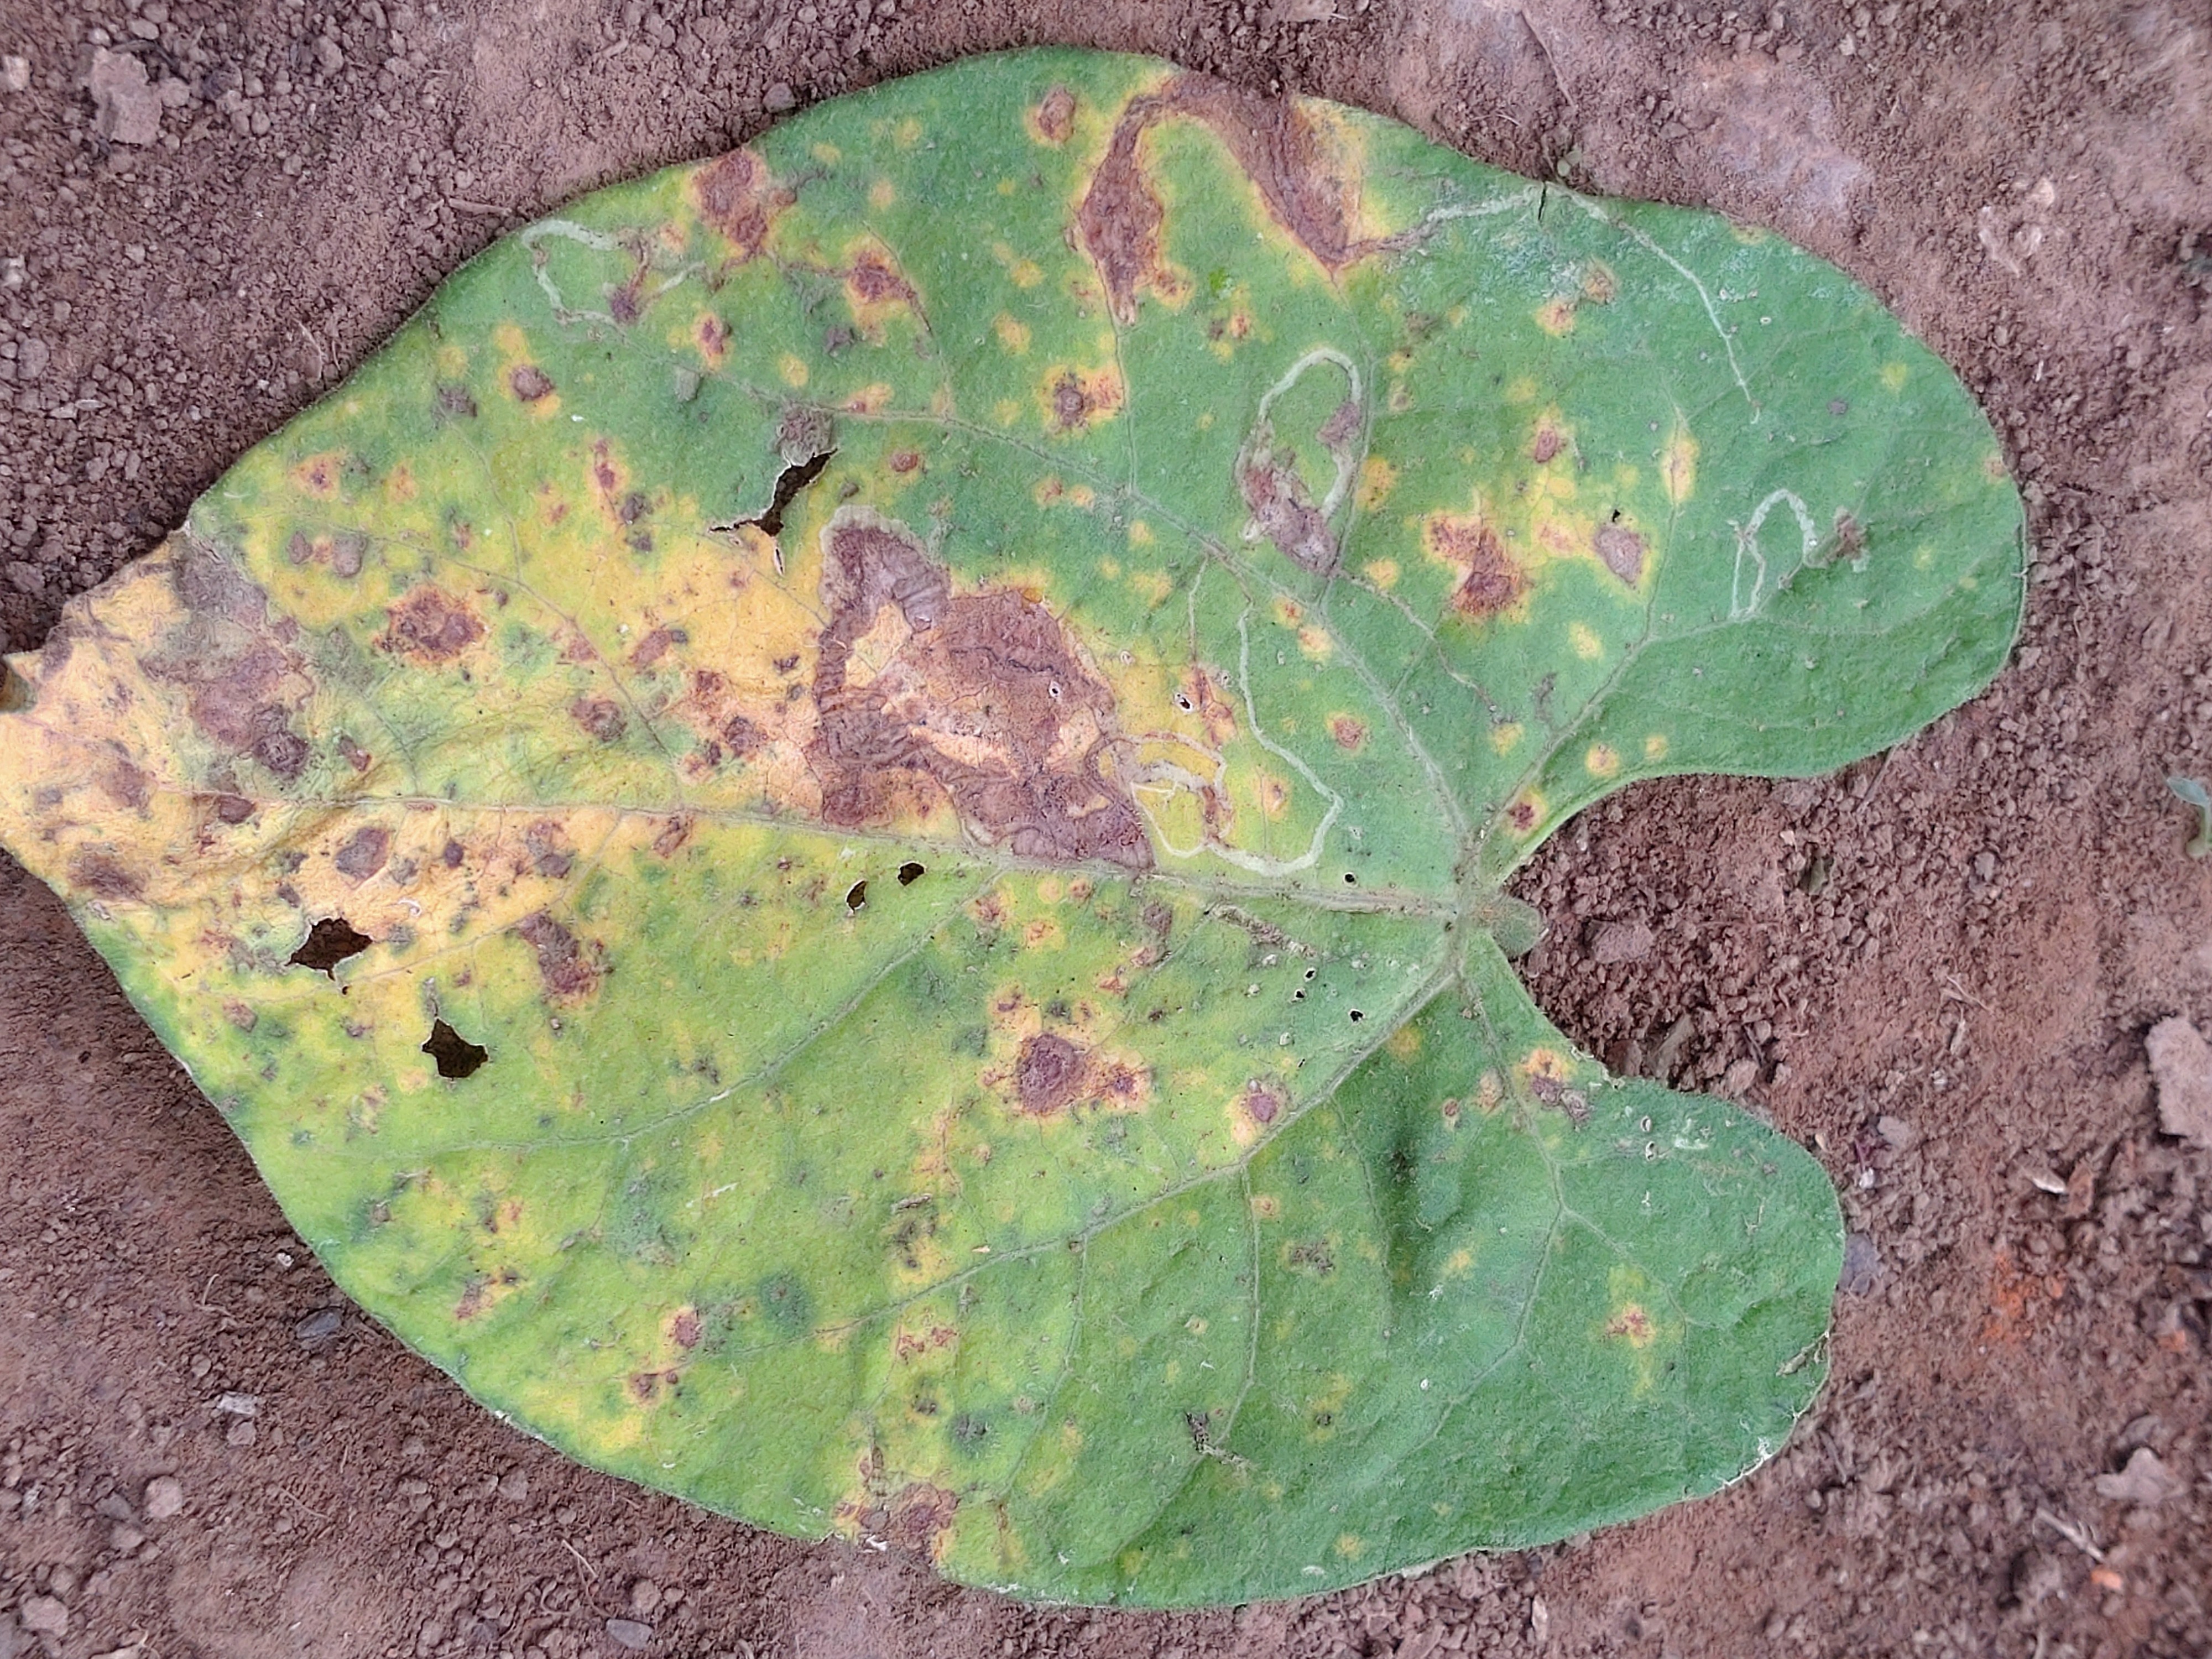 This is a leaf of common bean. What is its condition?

anthracnose
